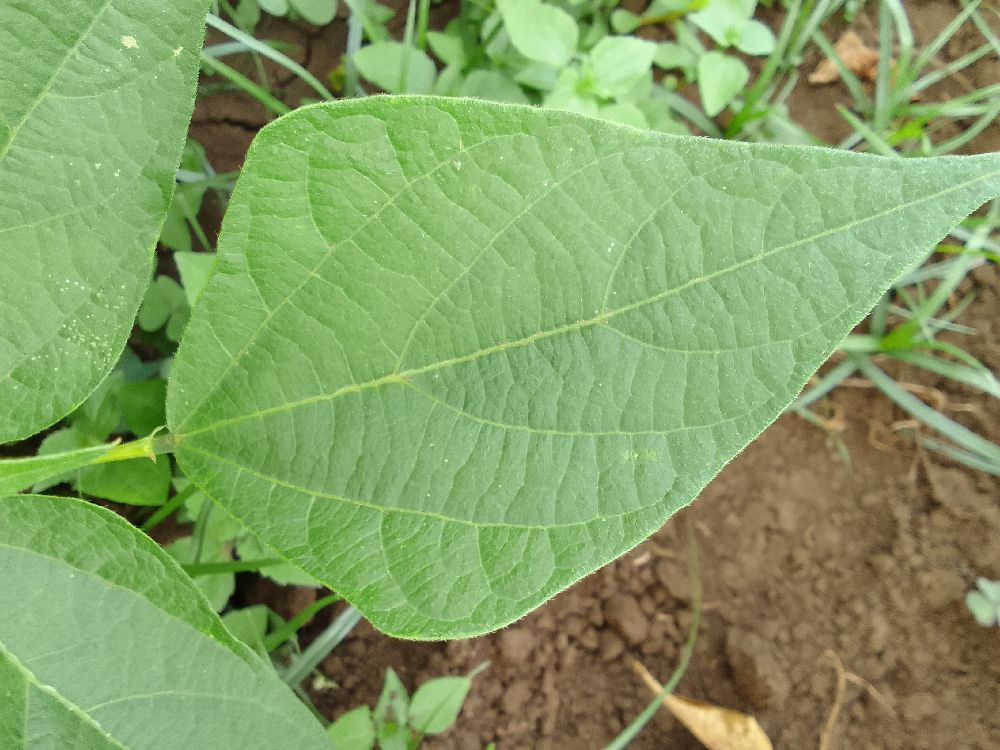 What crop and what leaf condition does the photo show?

common bean, healthy
